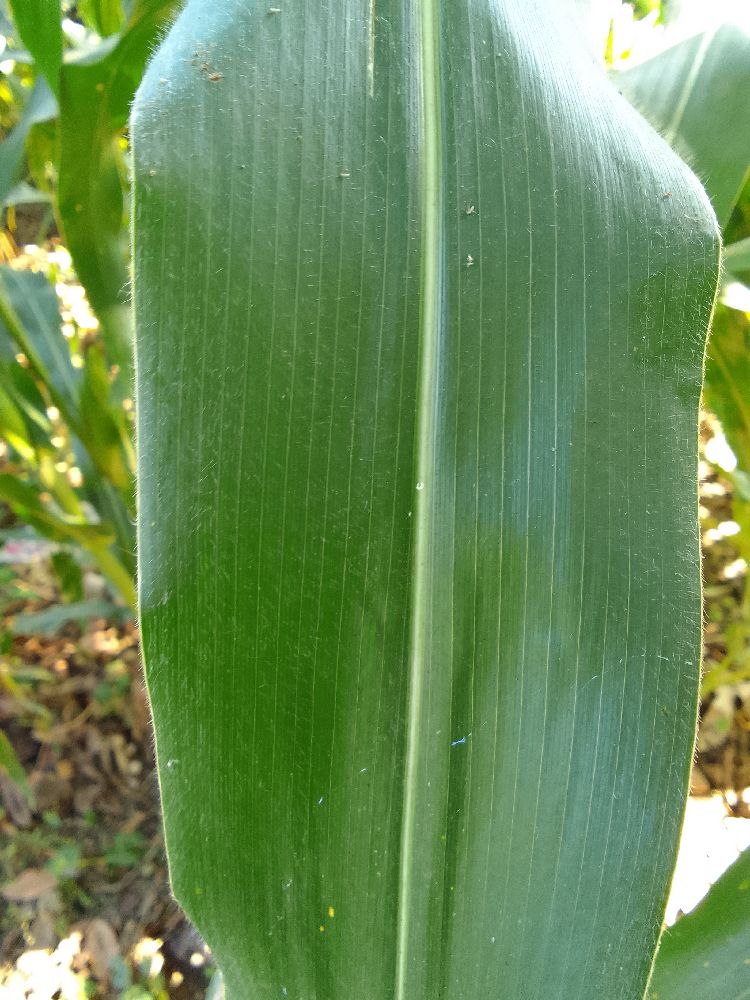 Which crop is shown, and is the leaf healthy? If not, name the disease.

maize, healthy
